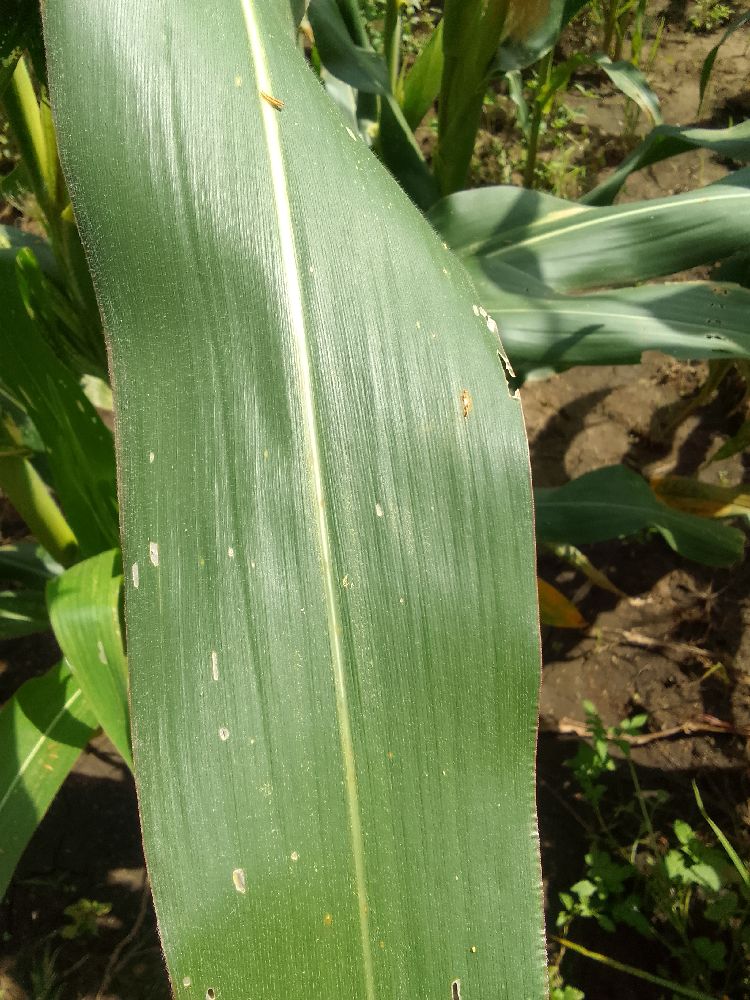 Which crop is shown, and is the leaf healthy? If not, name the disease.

maize, healthy
